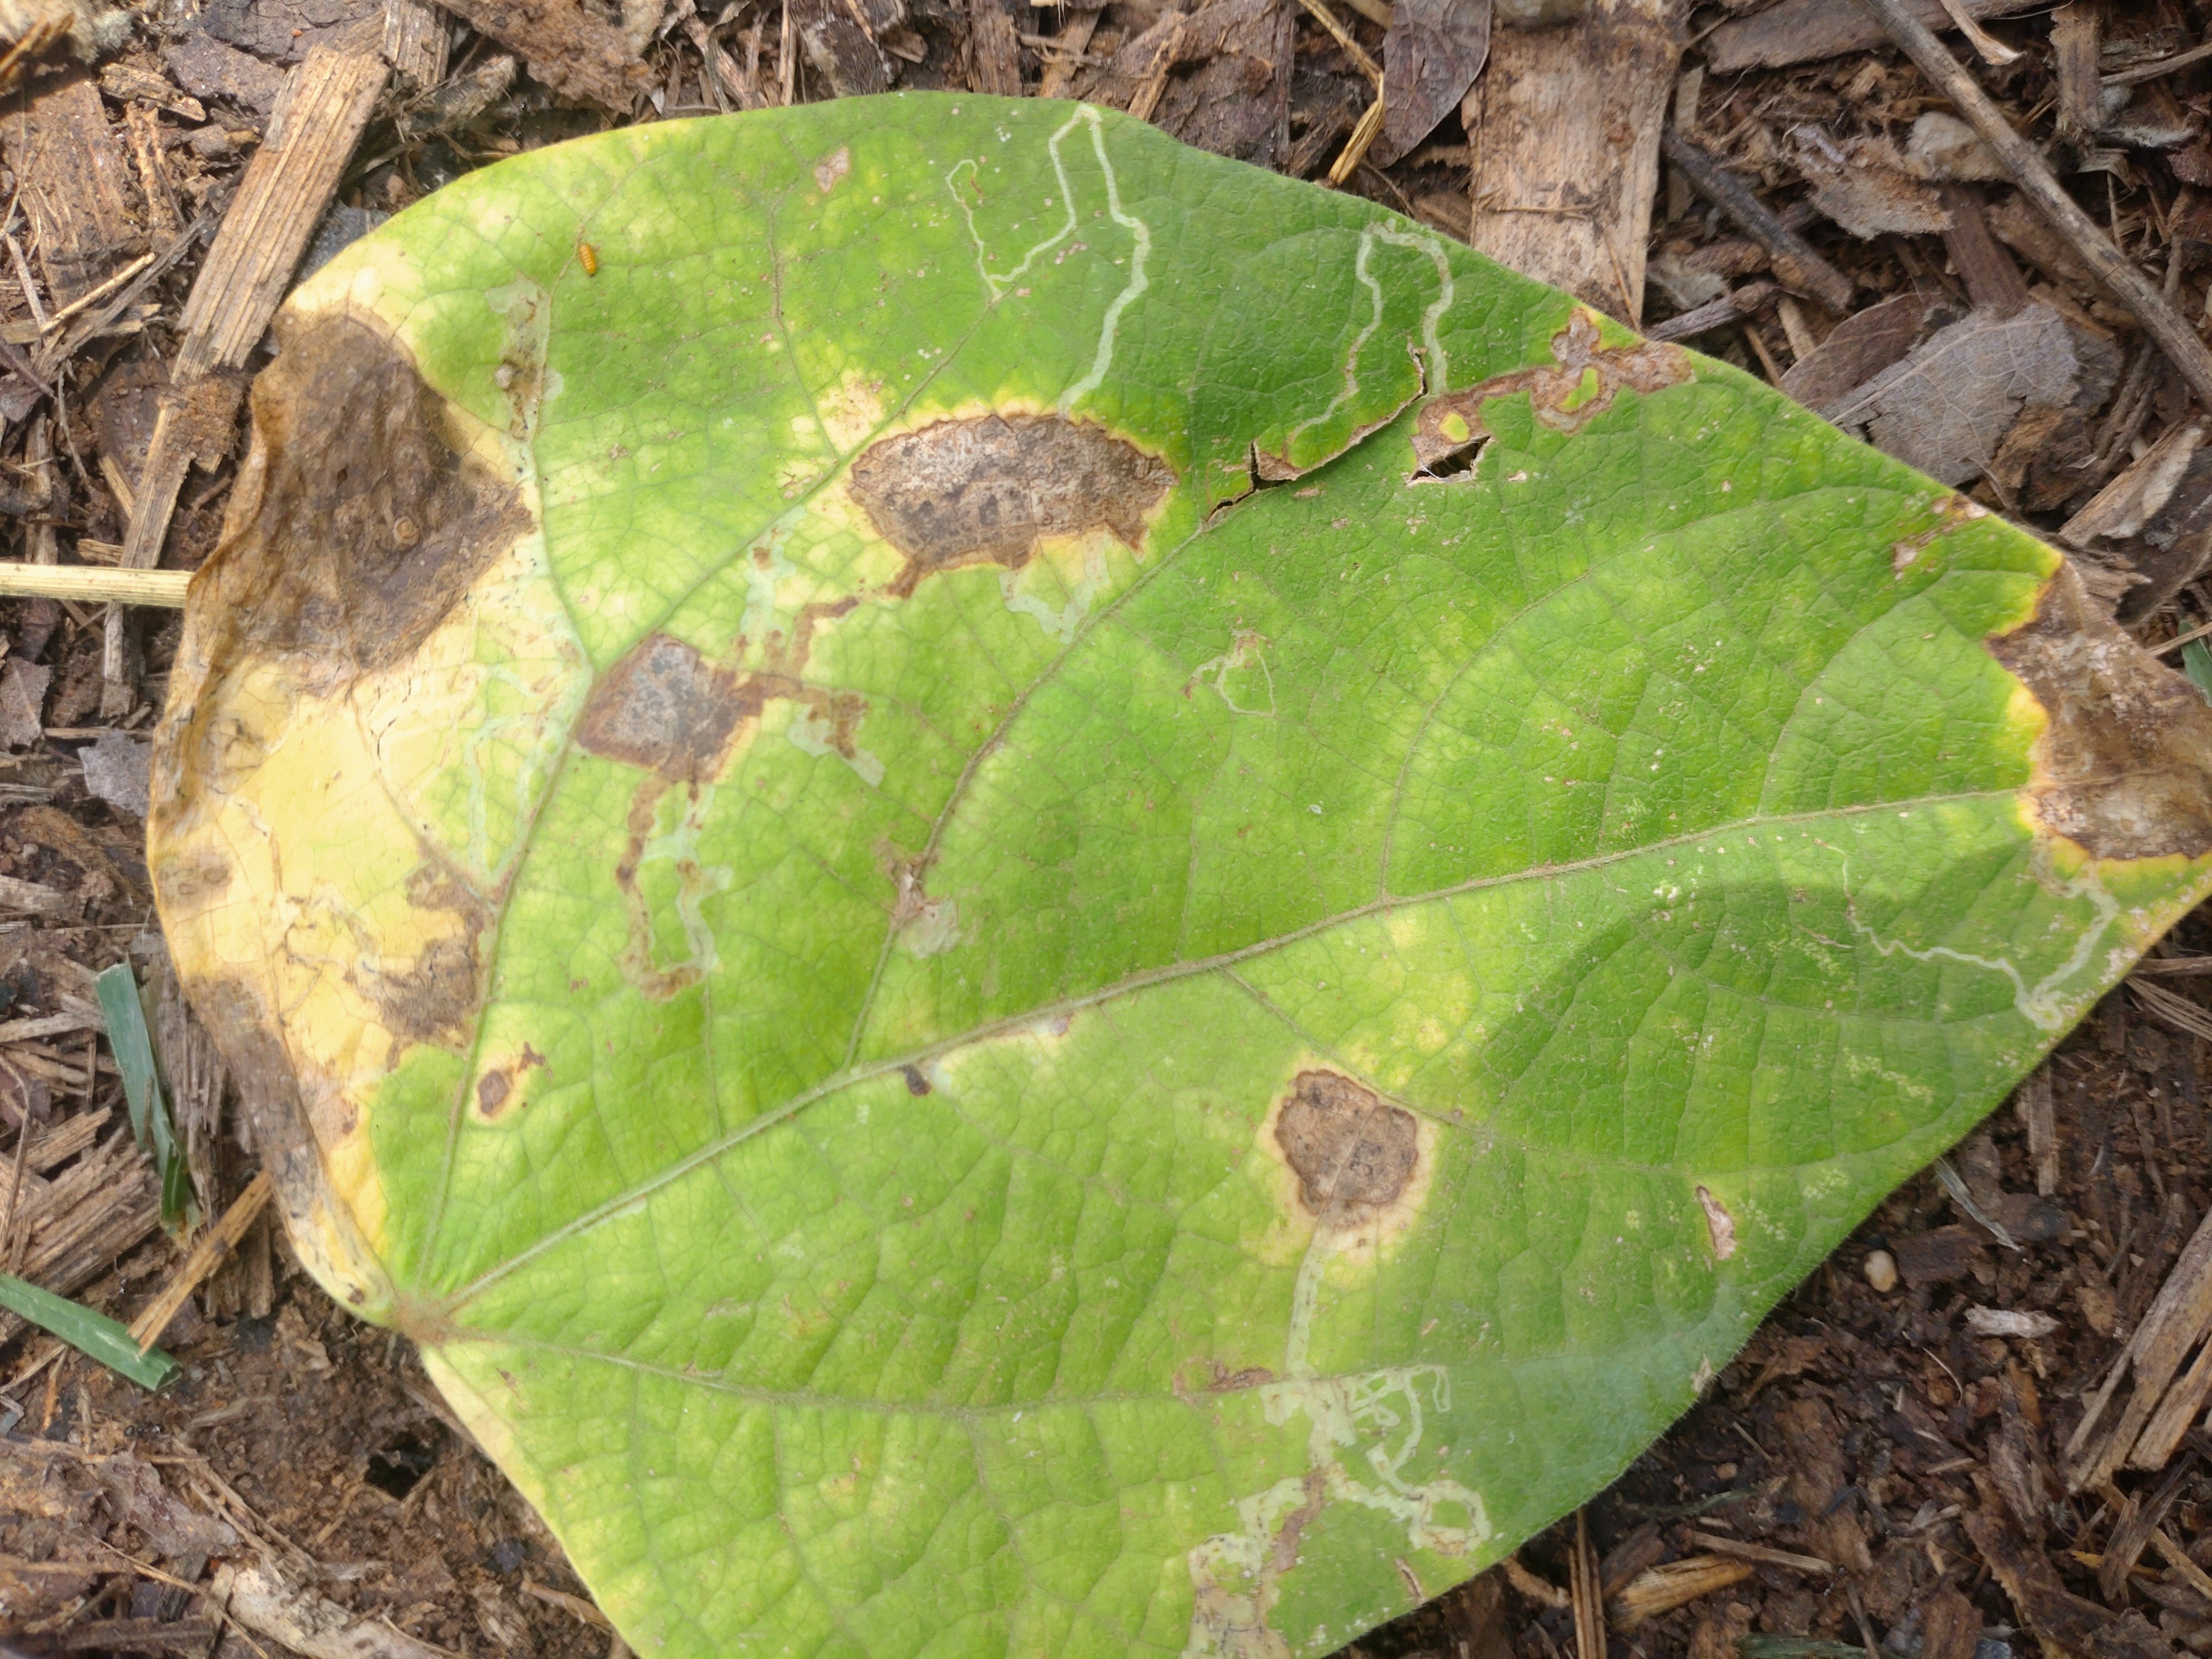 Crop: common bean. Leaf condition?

anthracnose
